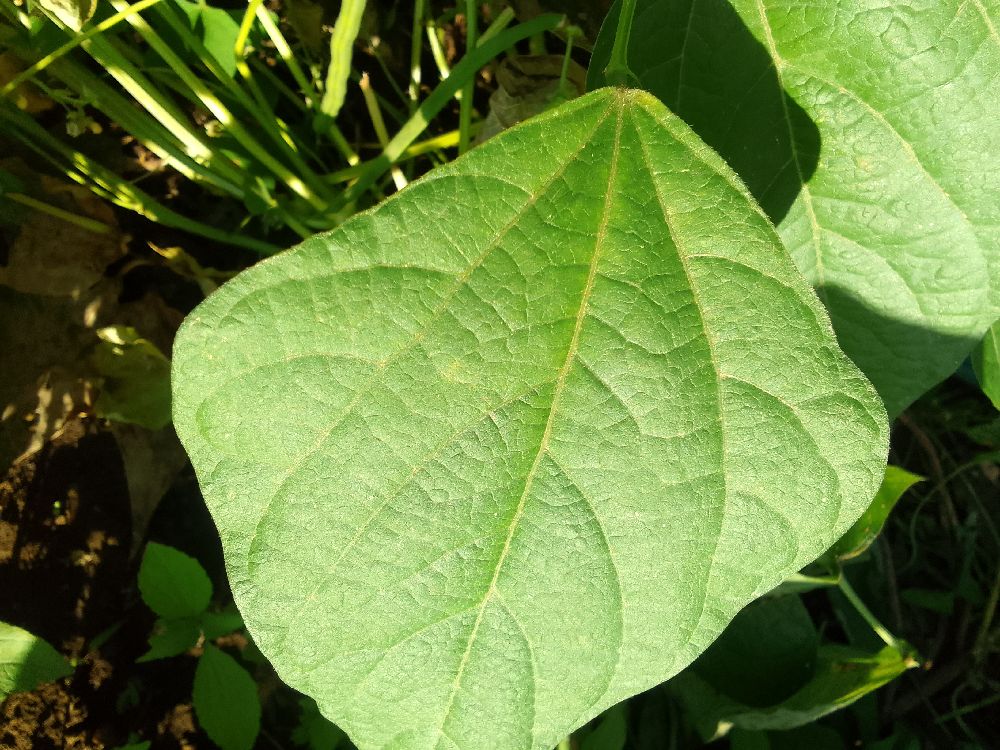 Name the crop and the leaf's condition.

maize, healthy
